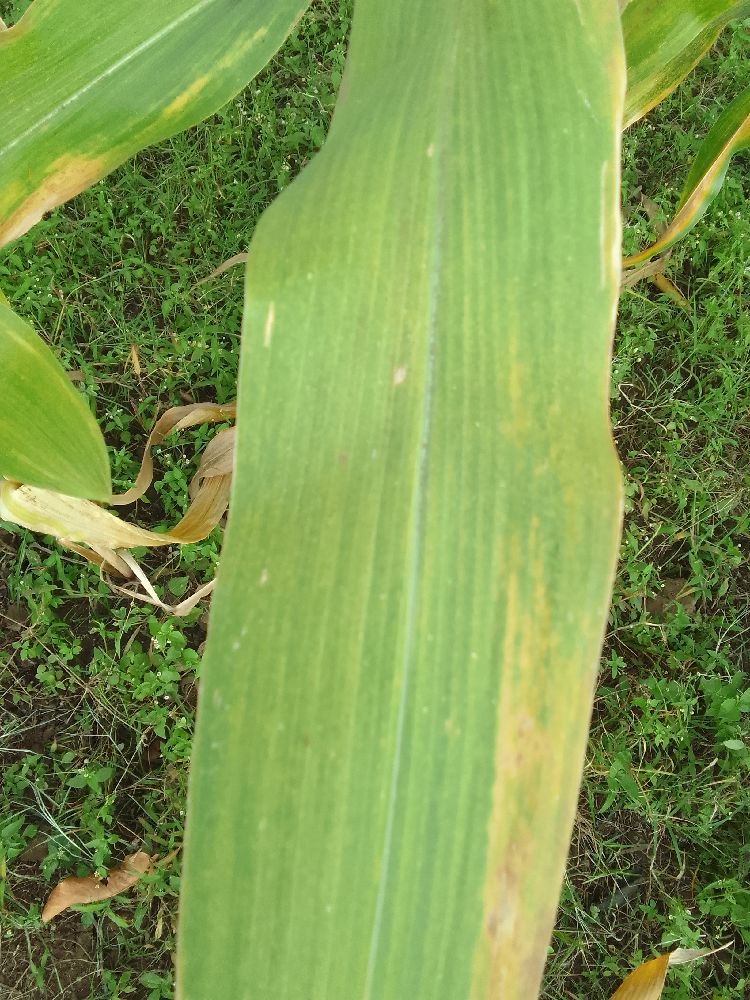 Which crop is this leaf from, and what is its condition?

maize, maize lethal necrosis
